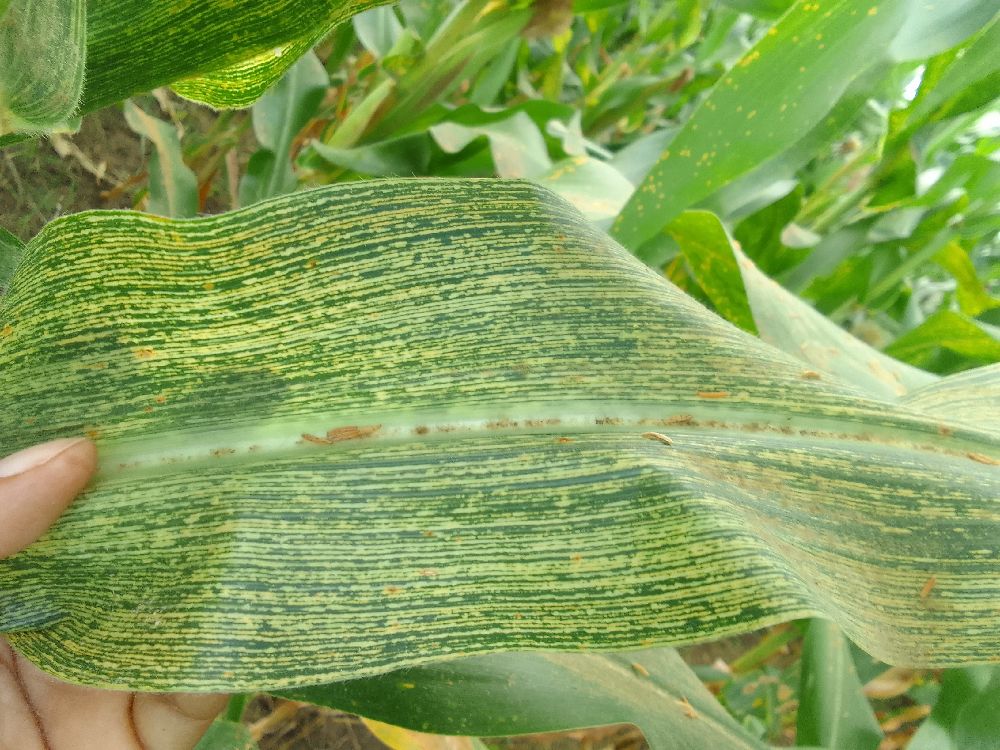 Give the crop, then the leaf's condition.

maize, maize streak virus
